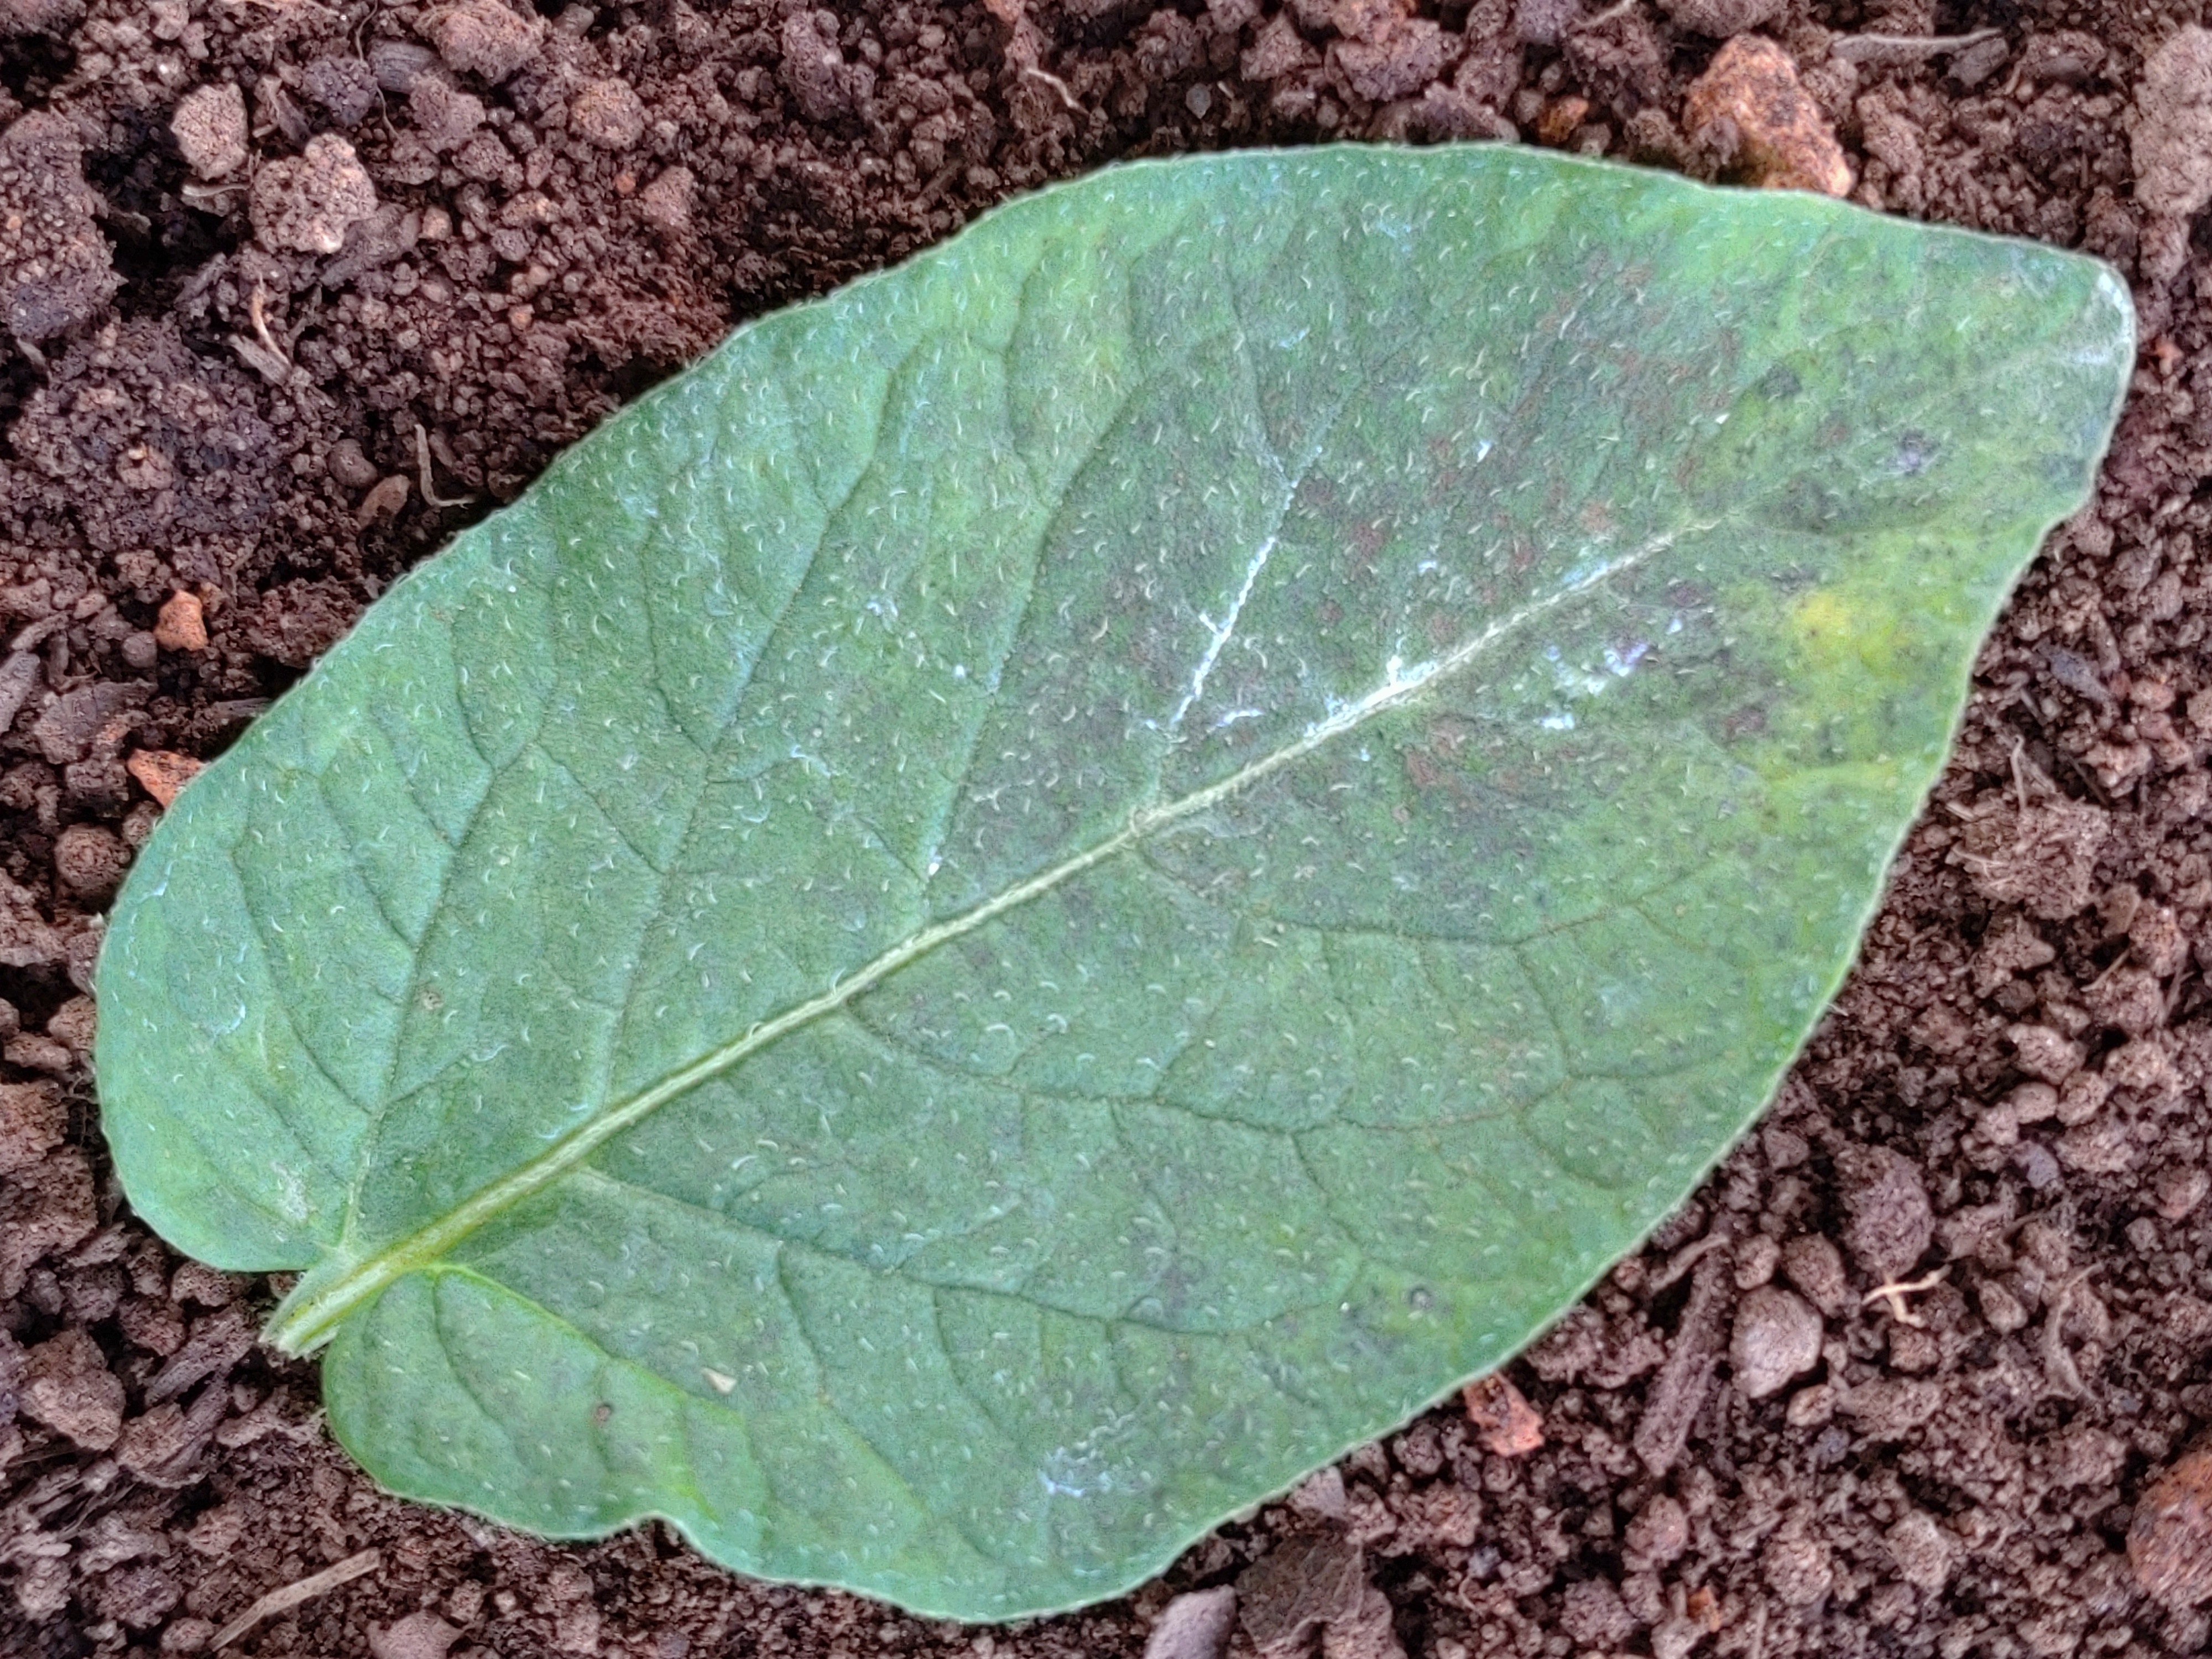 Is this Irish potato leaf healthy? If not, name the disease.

late blight
